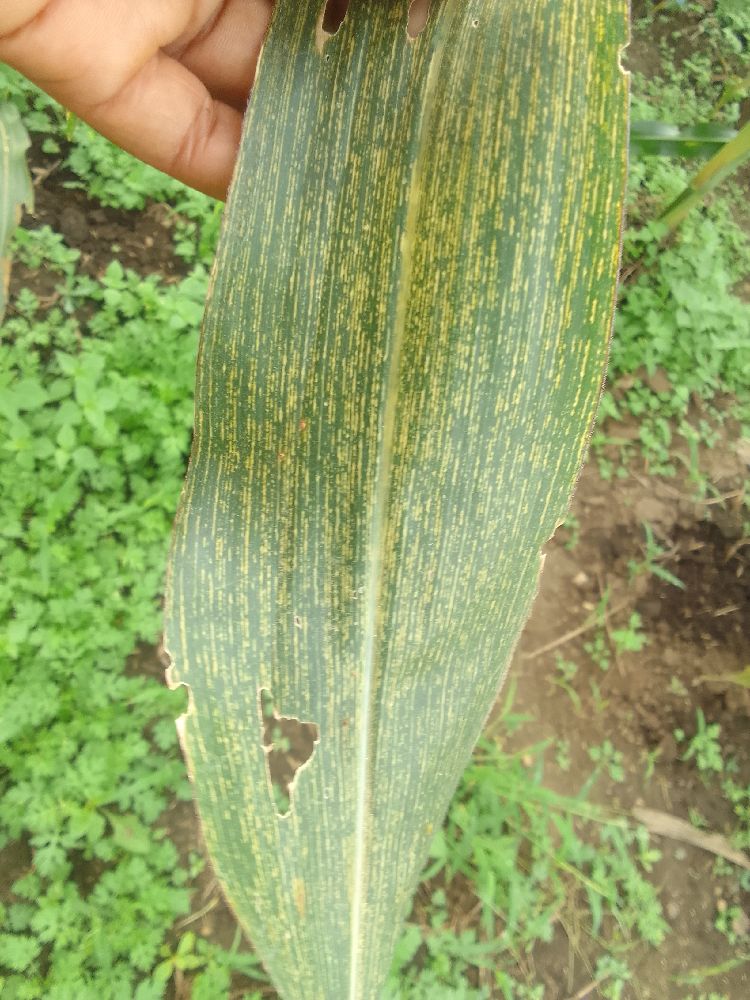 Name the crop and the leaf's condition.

maize, maize streak virus
